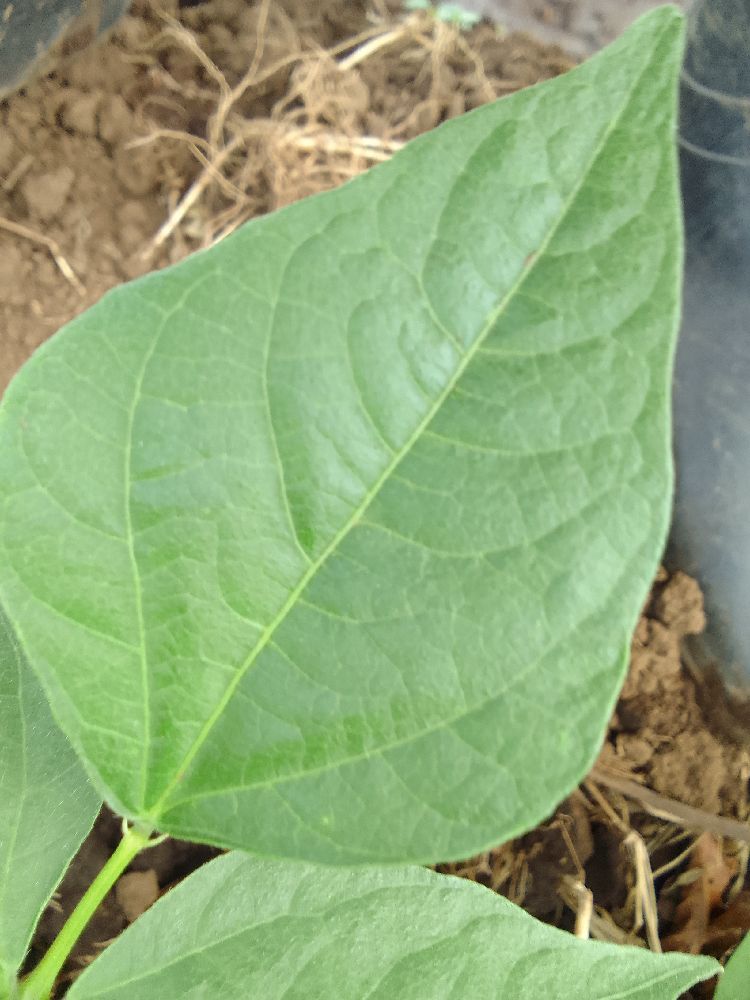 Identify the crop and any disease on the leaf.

common bean, healthy
